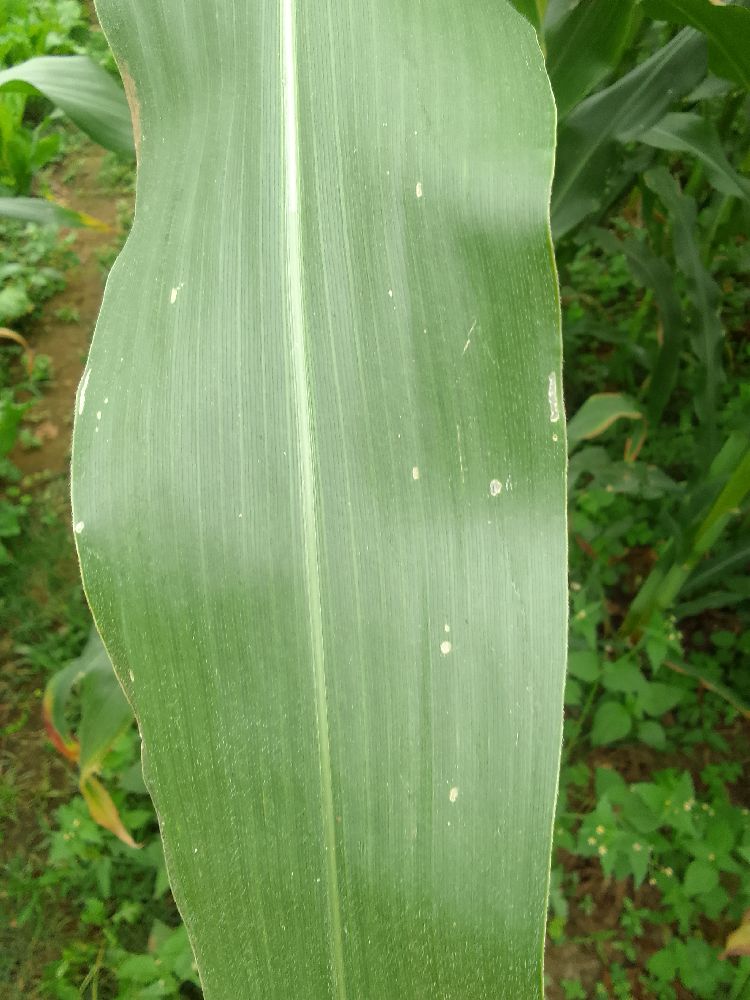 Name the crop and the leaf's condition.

maize, healthy
